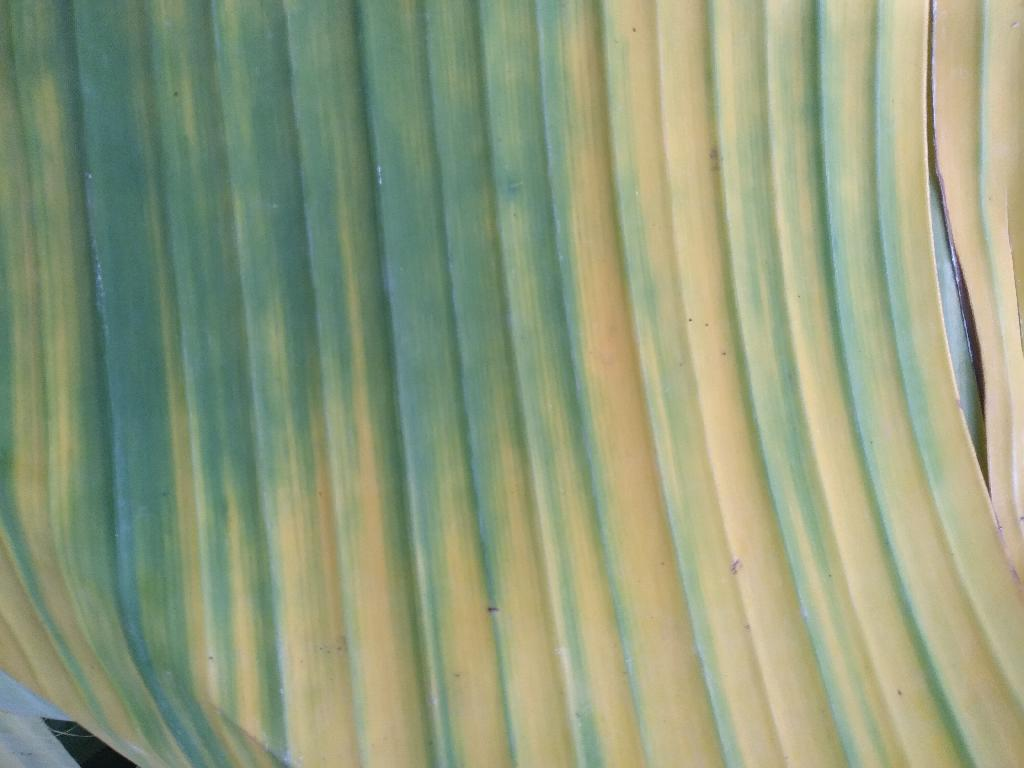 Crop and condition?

banana, fusarium wilt race 1
